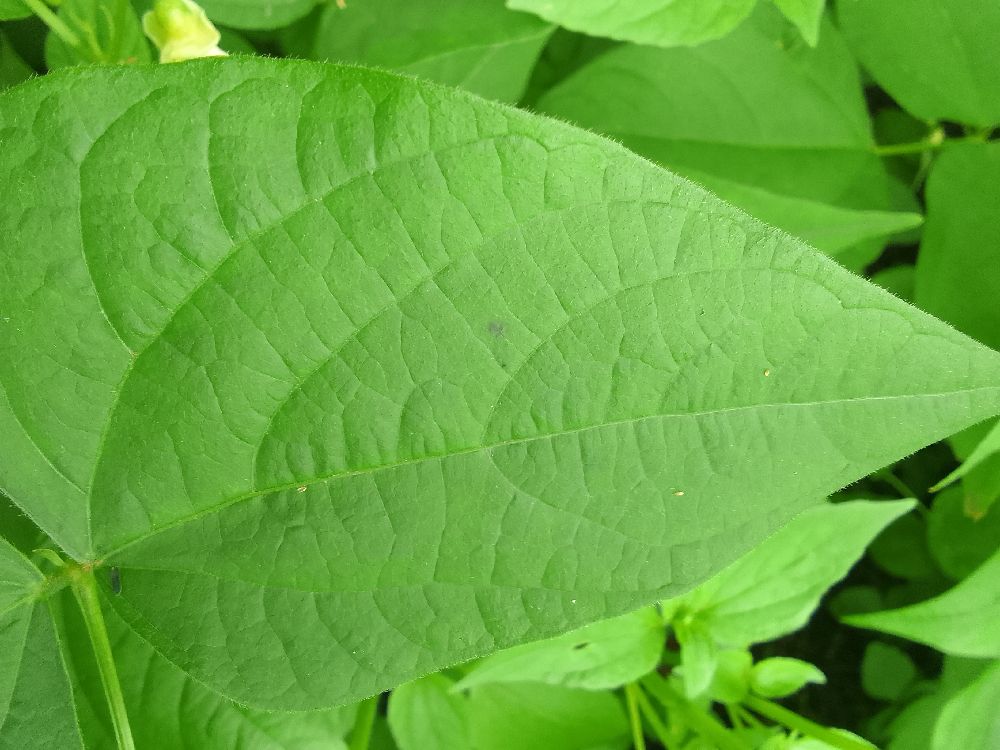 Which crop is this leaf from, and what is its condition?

common bean, healthy
